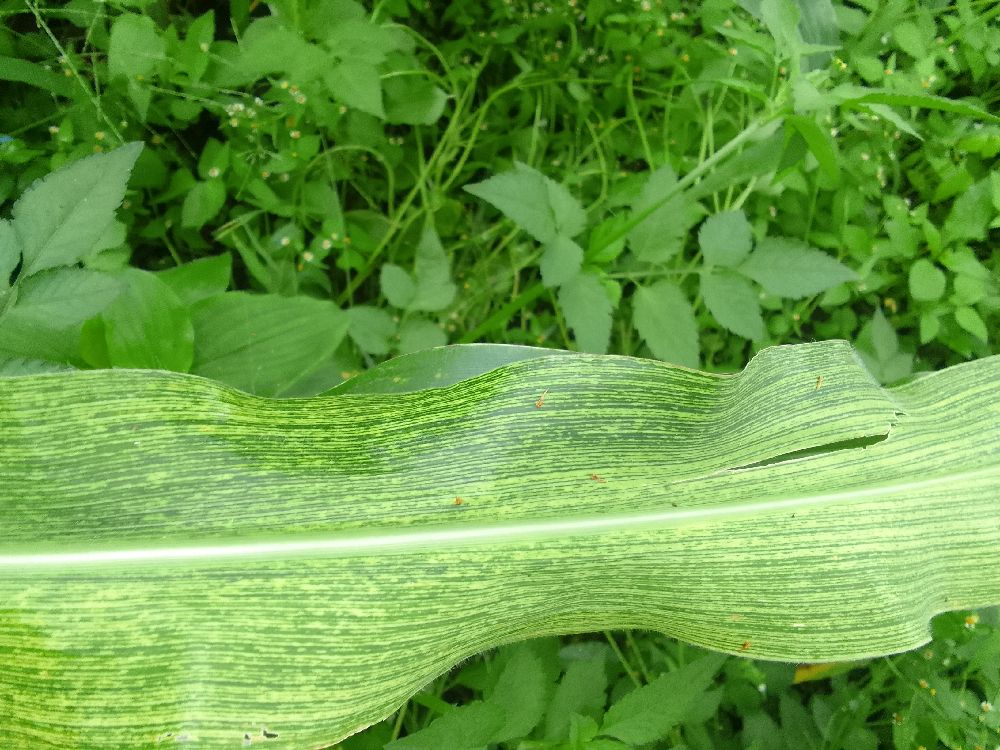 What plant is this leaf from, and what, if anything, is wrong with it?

maize, maize streak virus
